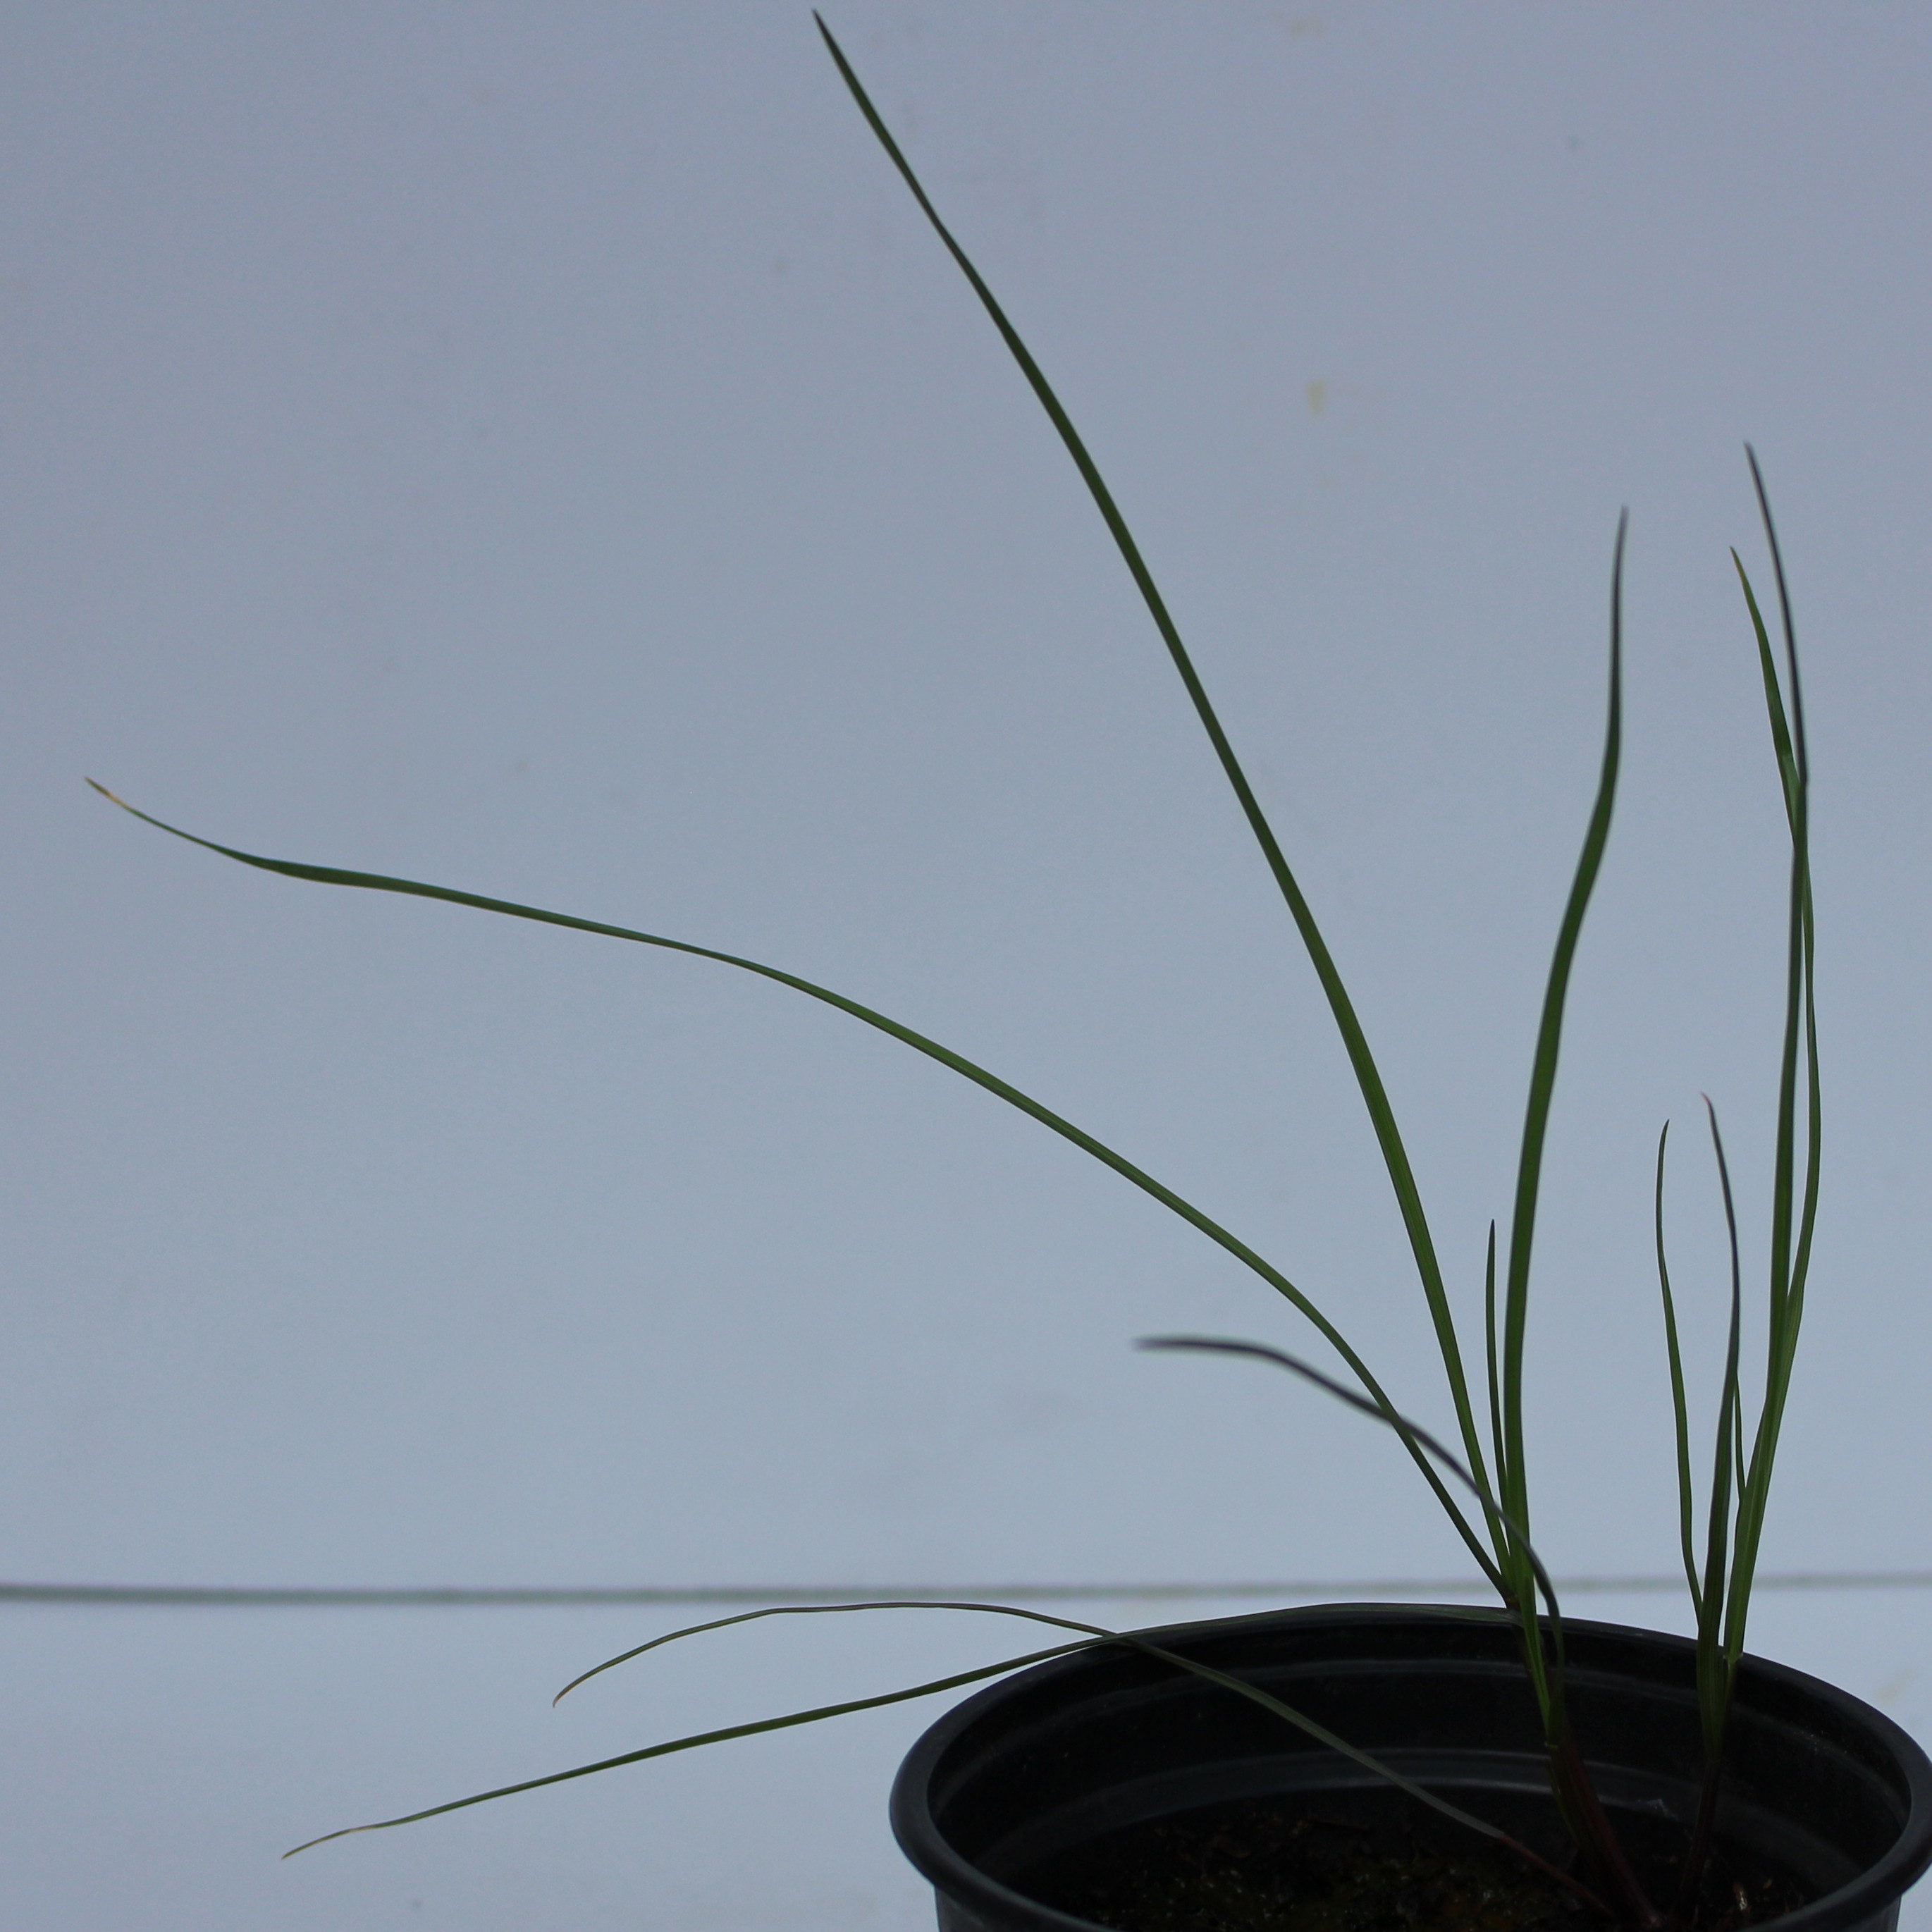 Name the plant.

Lolium multiflorum
